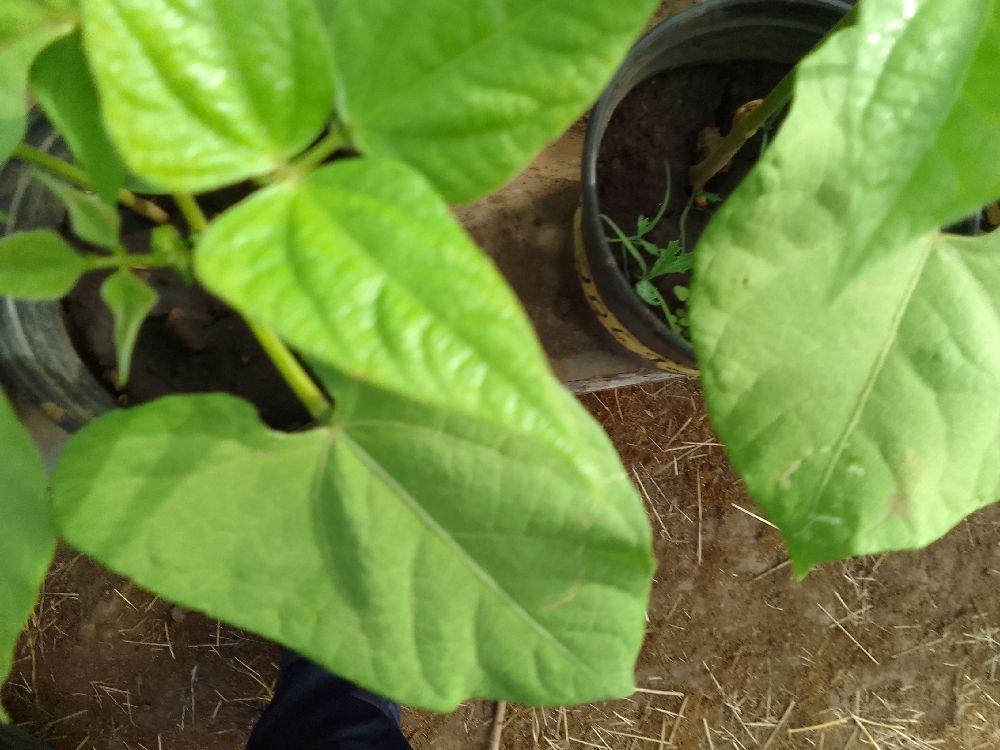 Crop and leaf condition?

common bean, healthy
